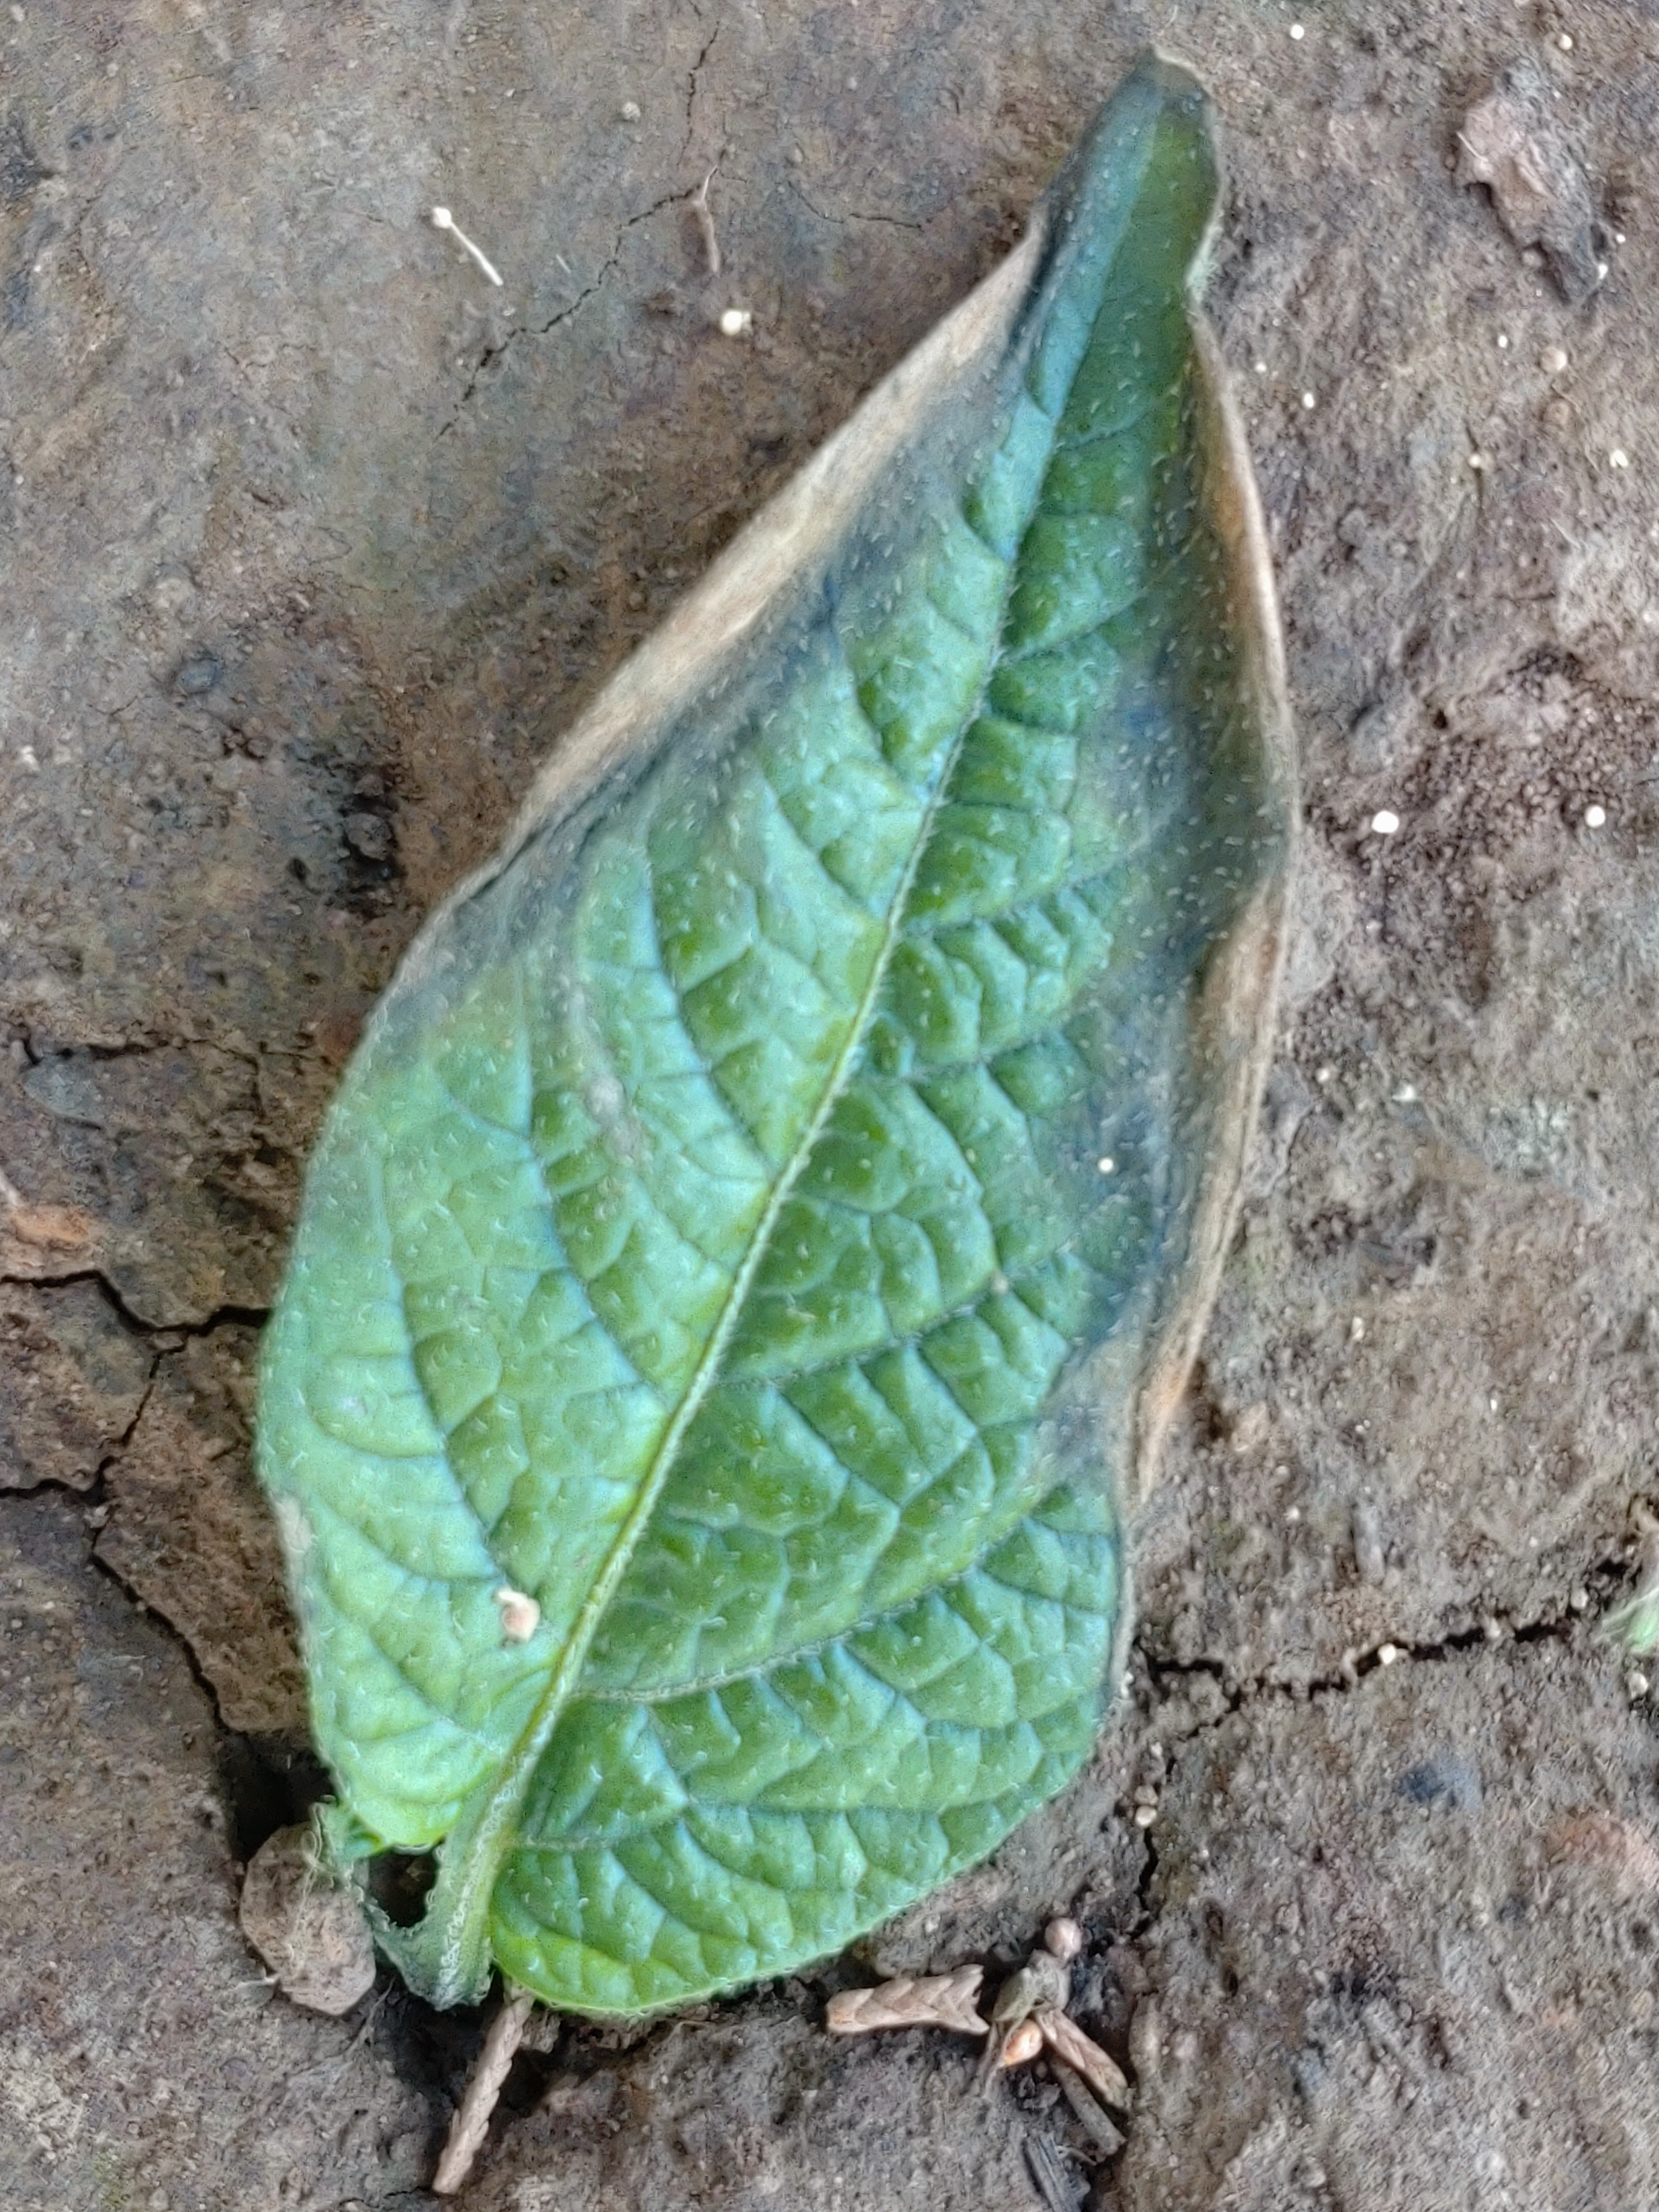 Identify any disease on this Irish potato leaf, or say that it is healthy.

early blight
